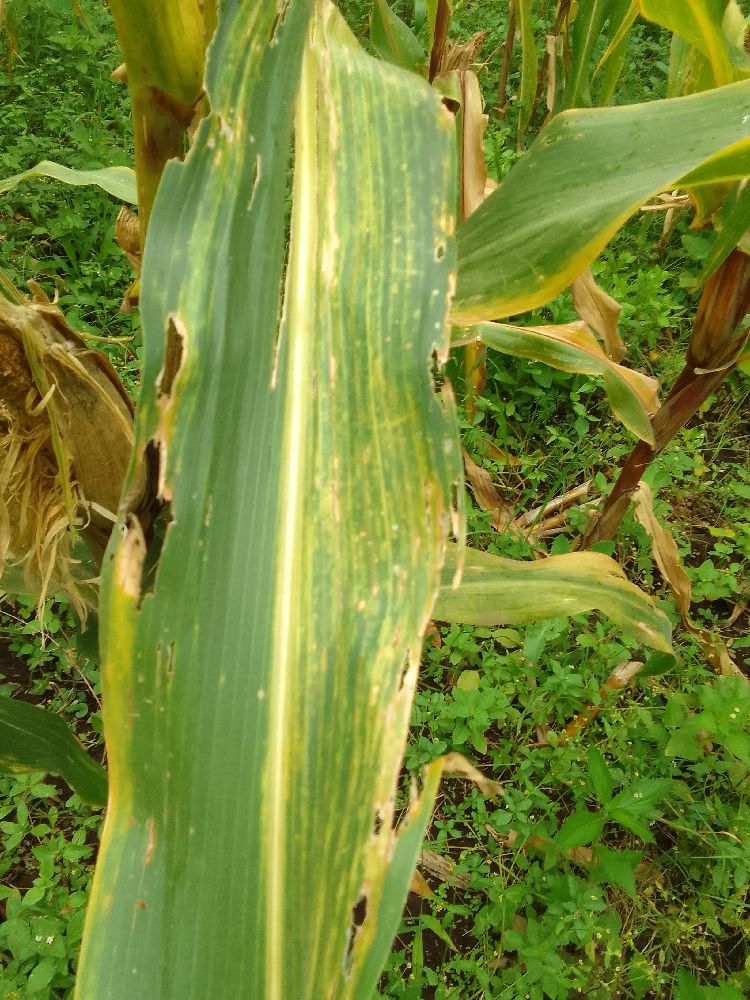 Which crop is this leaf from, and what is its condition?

maize, maize lethal necrosis
